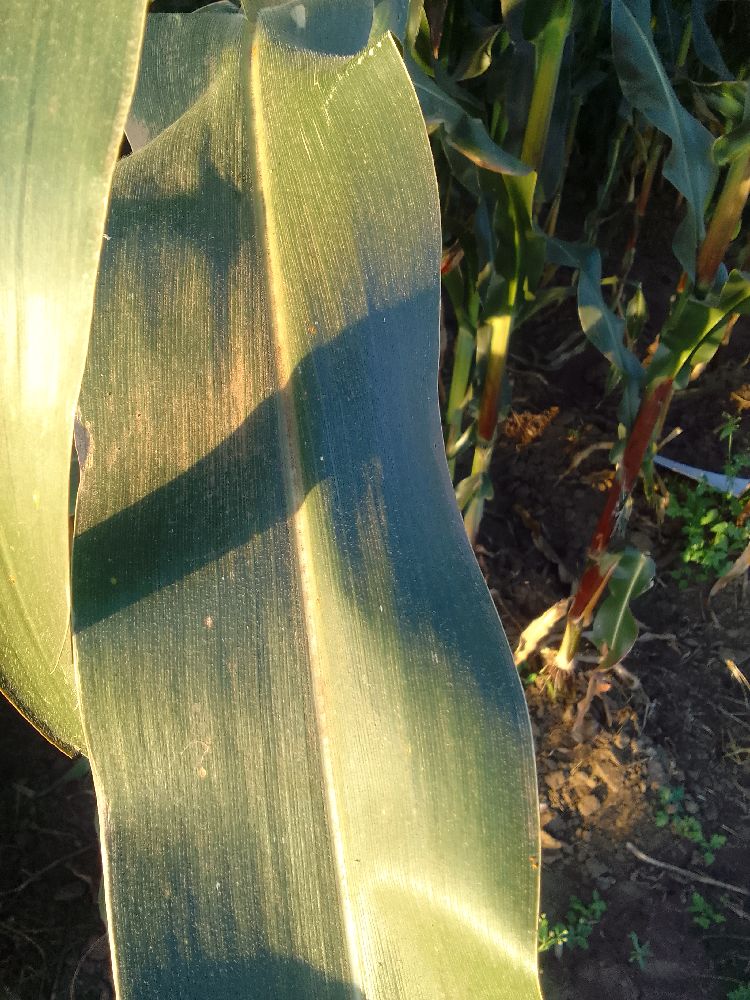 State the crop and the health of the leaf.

maize, healthy
